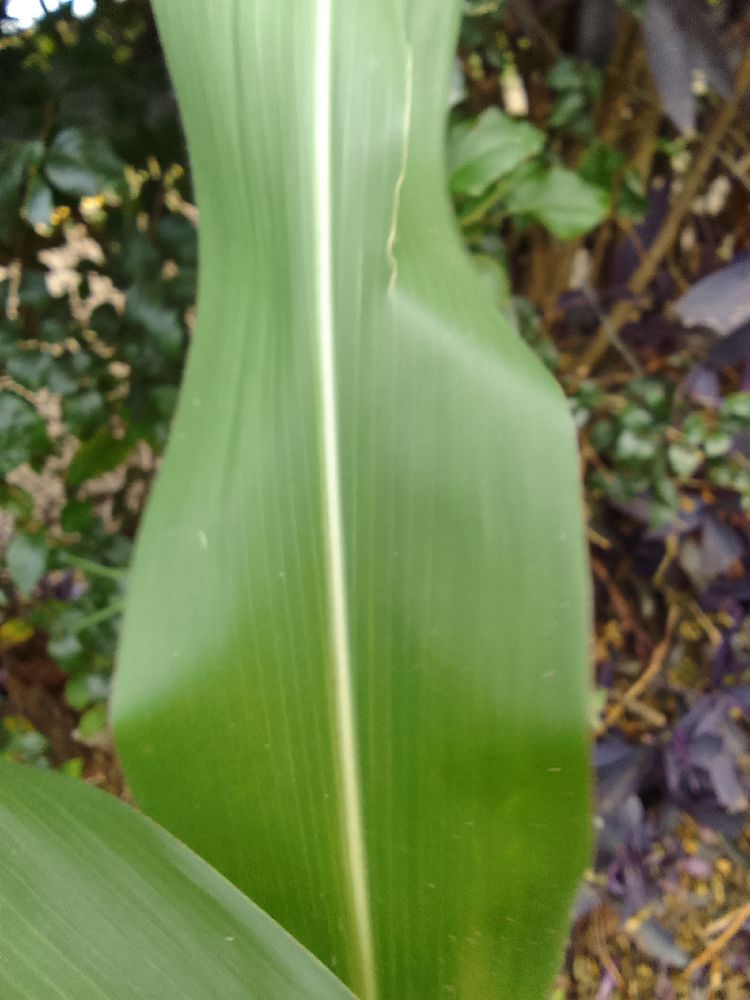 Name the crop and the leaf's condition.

maize, healthy
